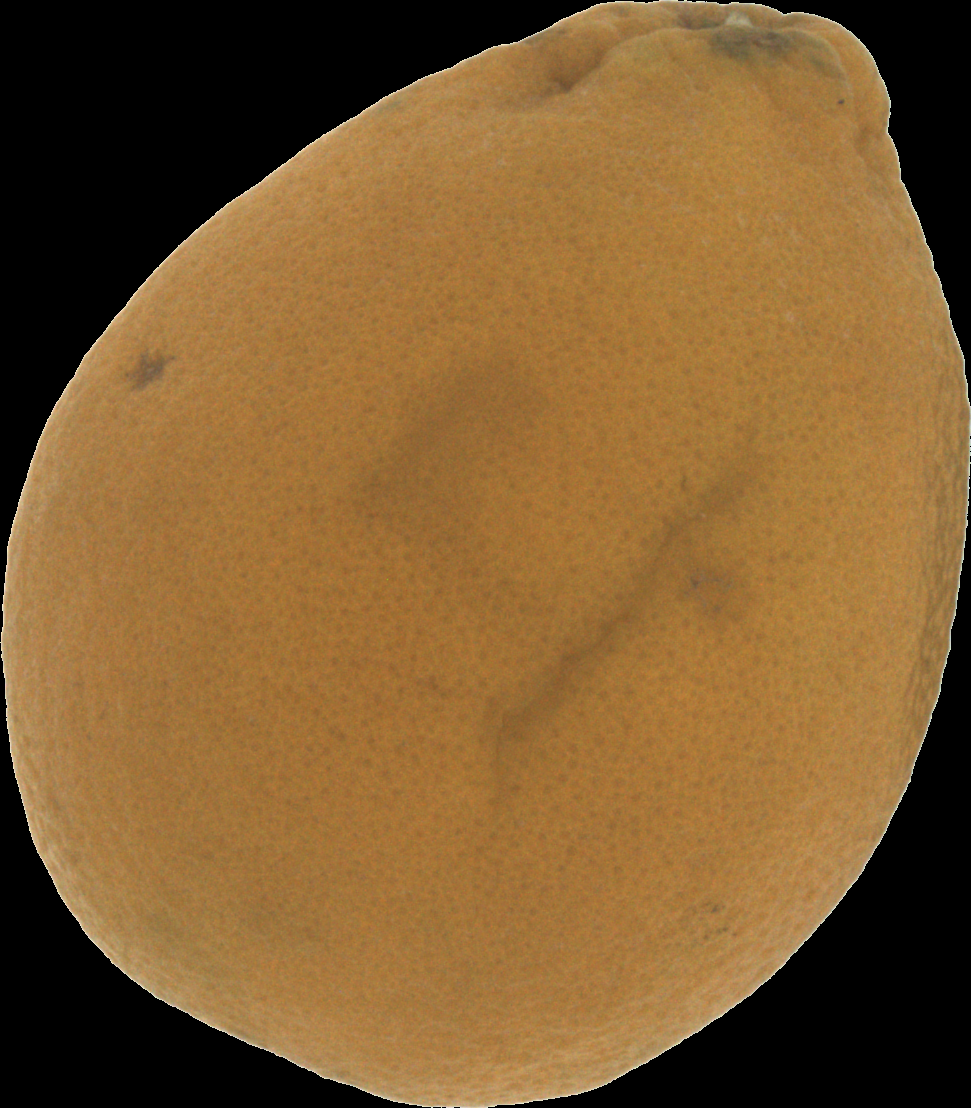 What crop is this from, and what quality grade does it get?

orange, bad
